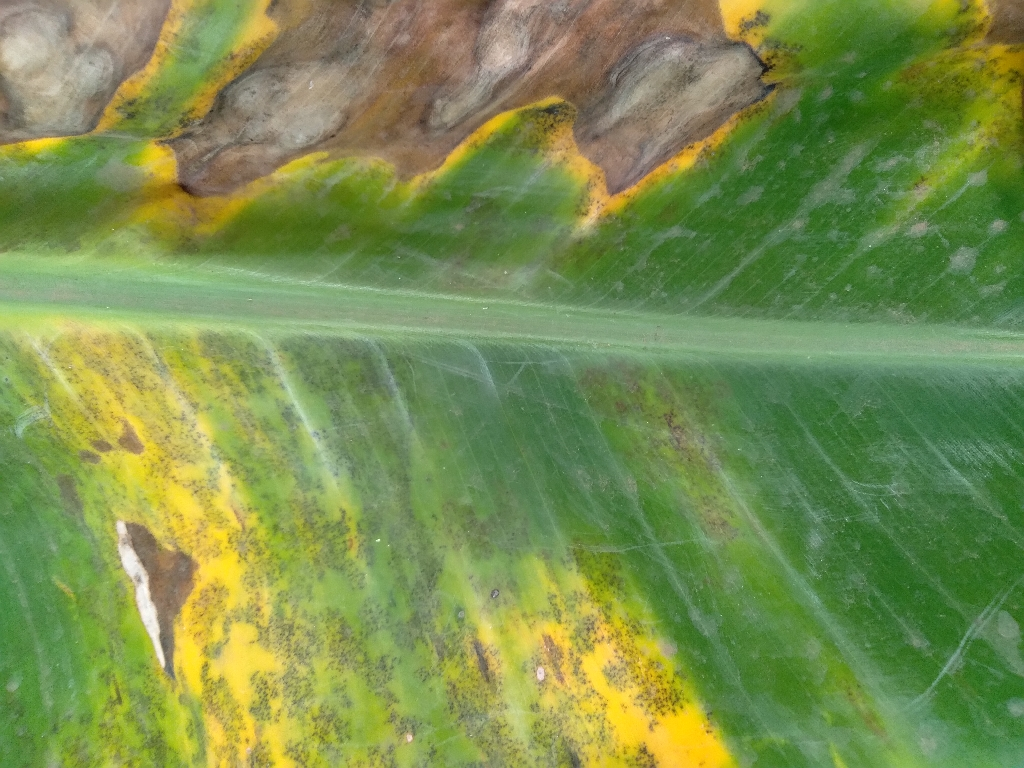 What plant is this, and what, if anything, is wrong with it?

banana, black sigatoka
